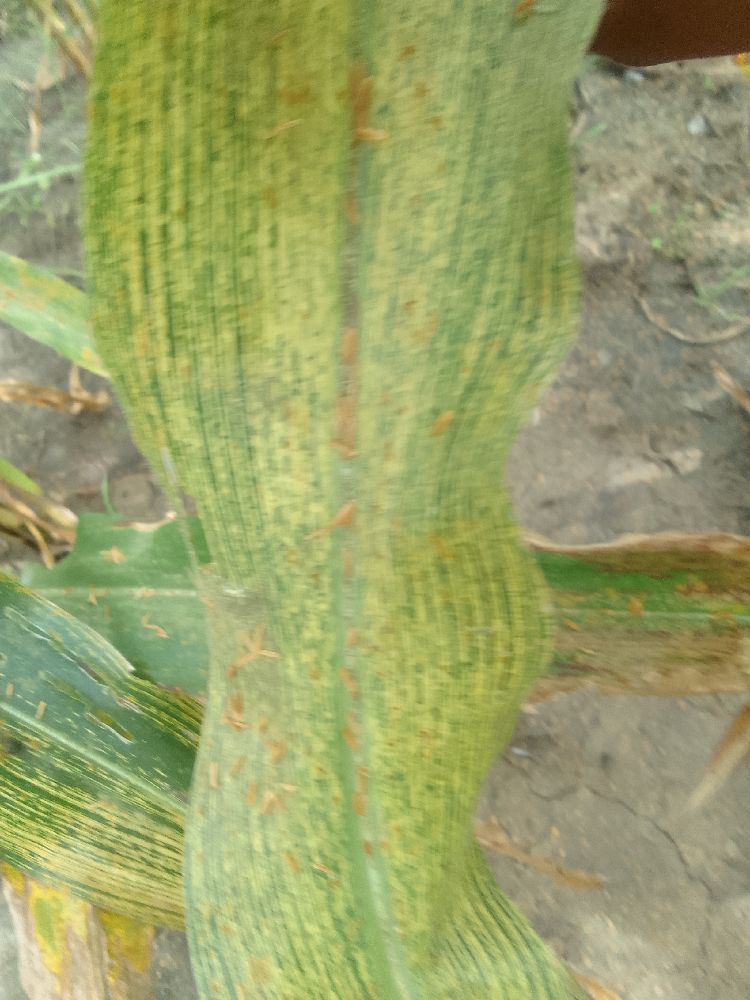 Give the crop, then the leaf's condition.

maize, maize streak virus
